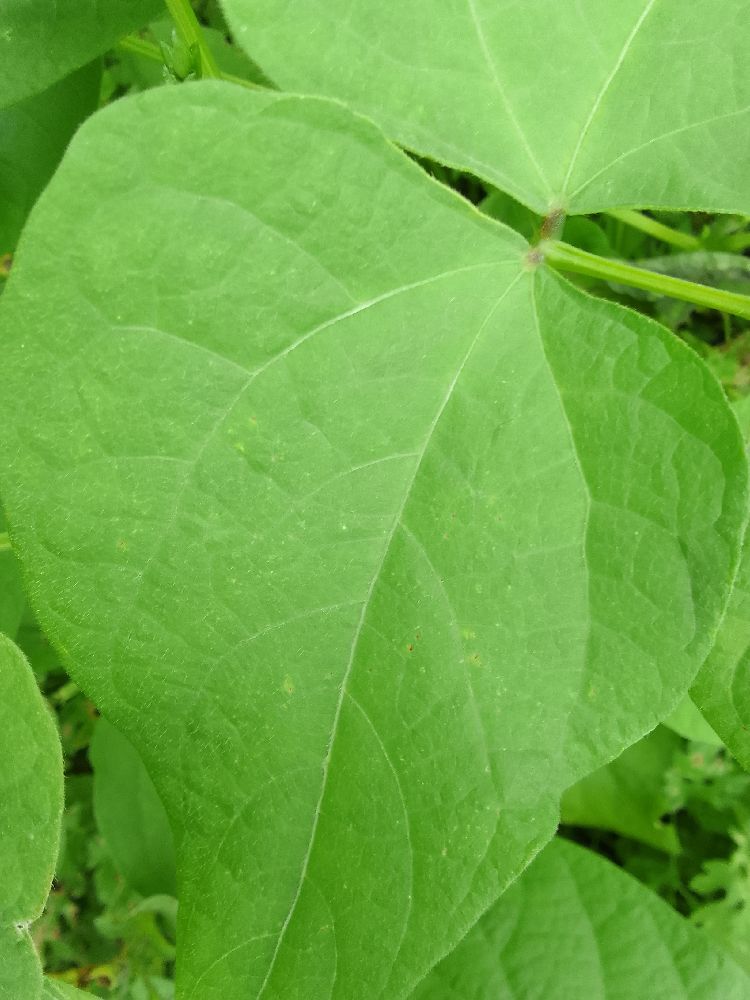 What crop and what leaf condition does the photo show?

common bean, healthy
